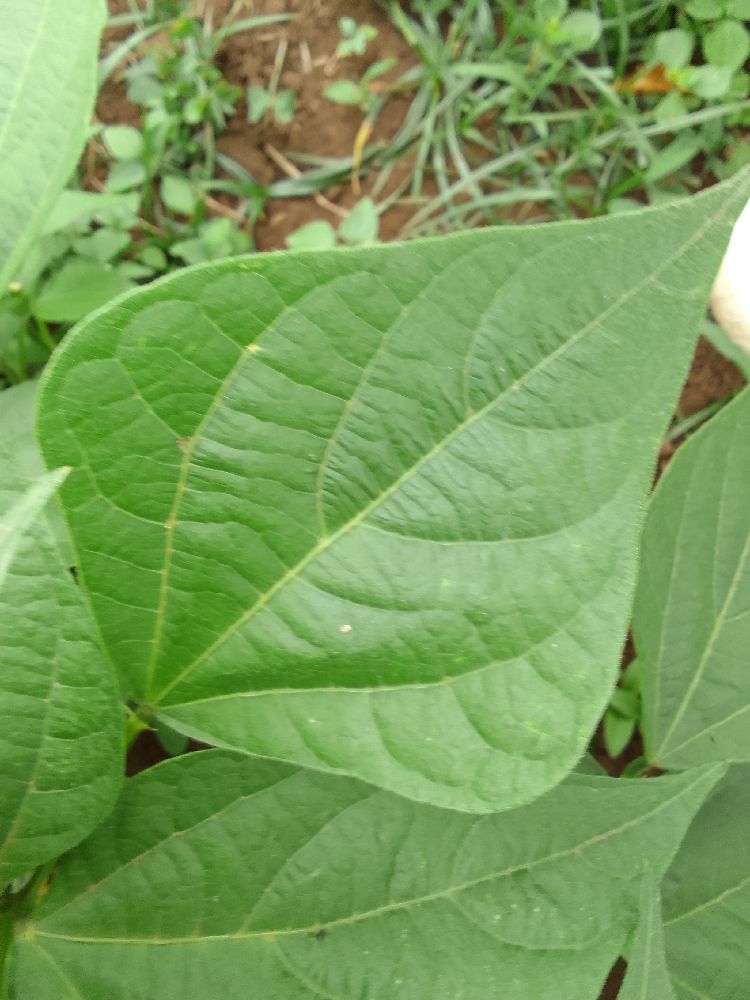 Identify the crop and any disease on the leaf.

common bean, healthy
